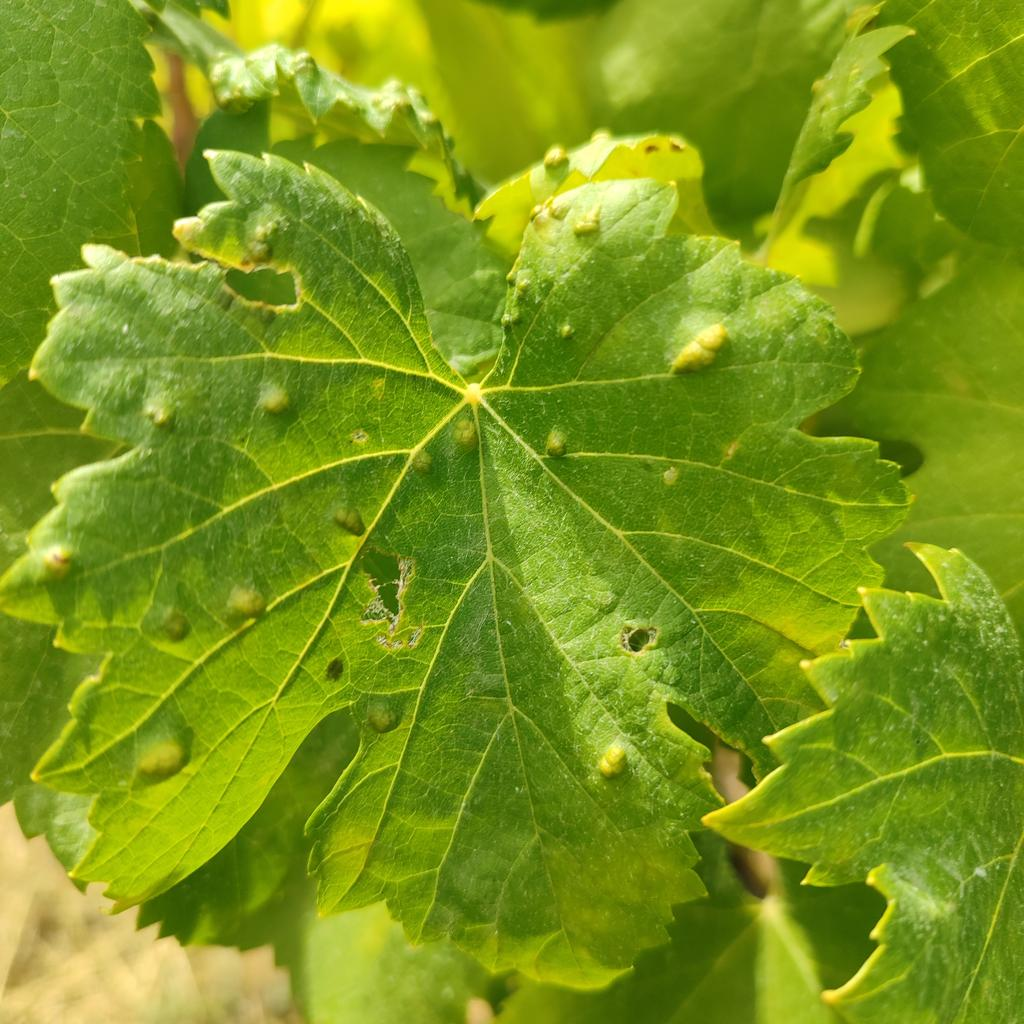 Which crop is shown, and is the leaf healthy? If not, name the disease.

grapevine, erineum mite
